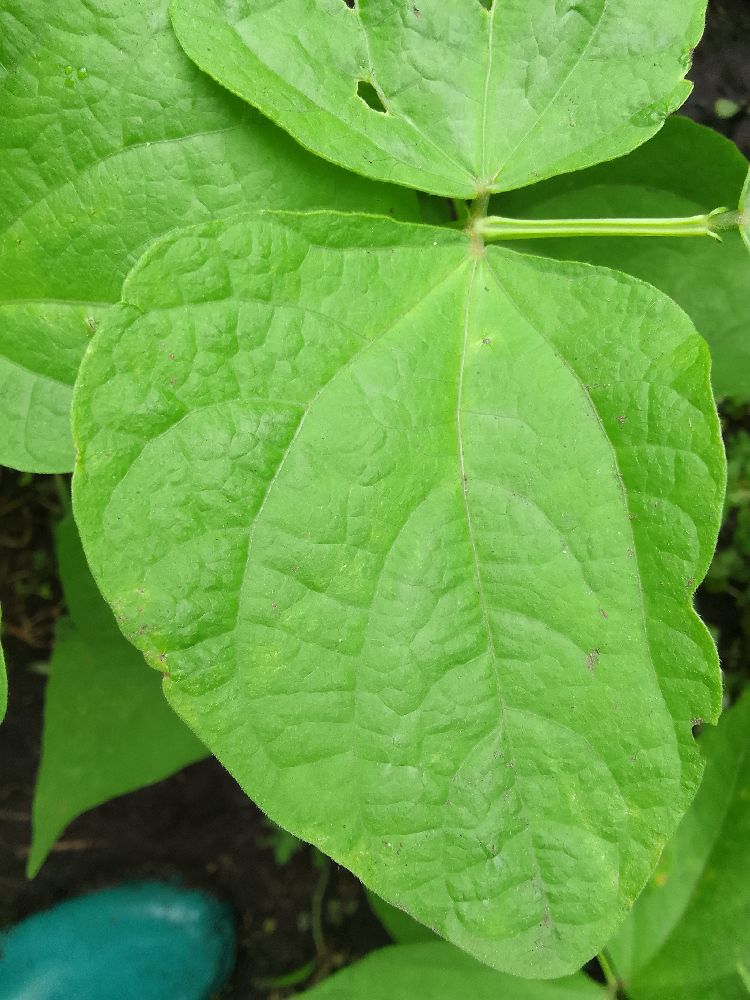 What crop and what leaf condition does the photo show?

common bean, healthy
